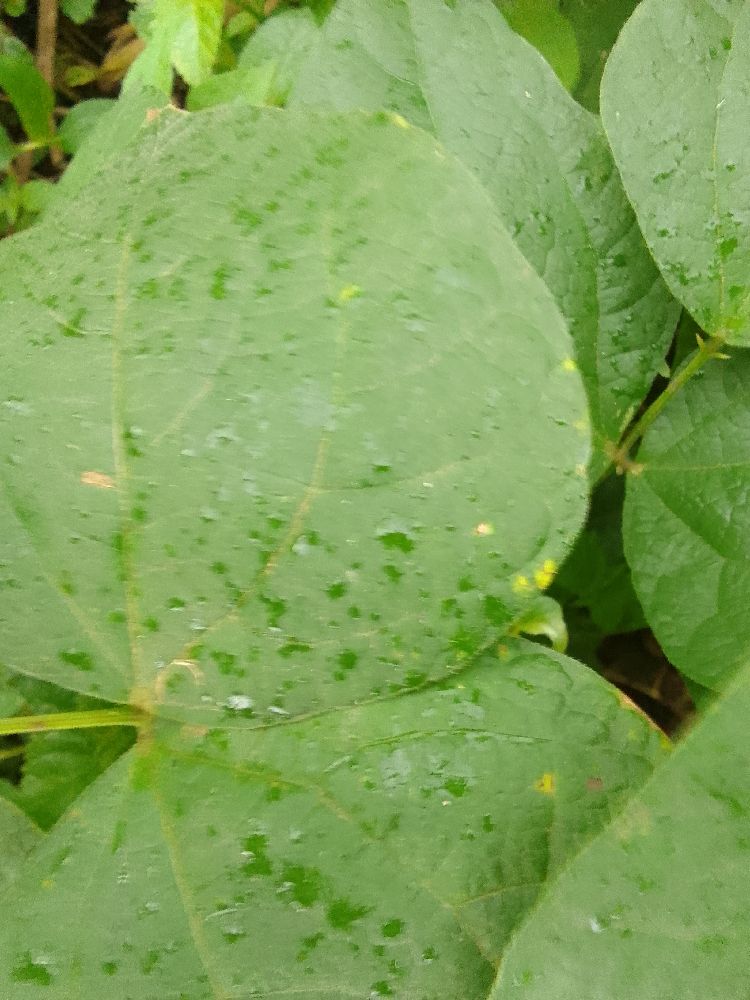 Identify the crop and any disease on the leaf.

common bean, healthy
